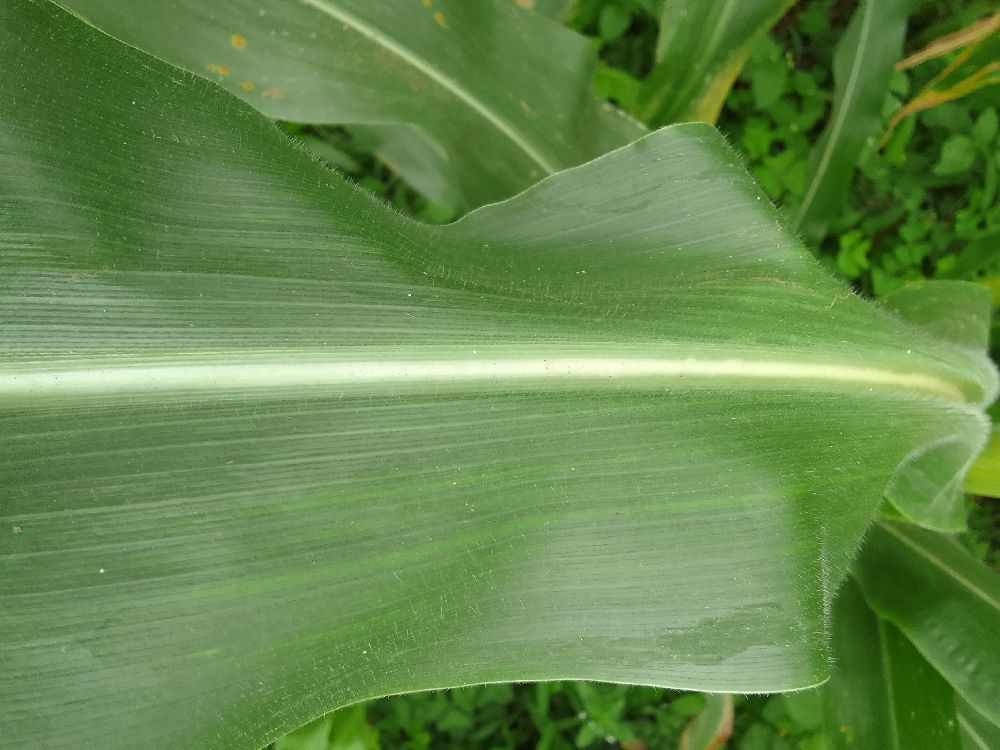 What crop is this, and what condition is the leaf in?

maize, healthy
